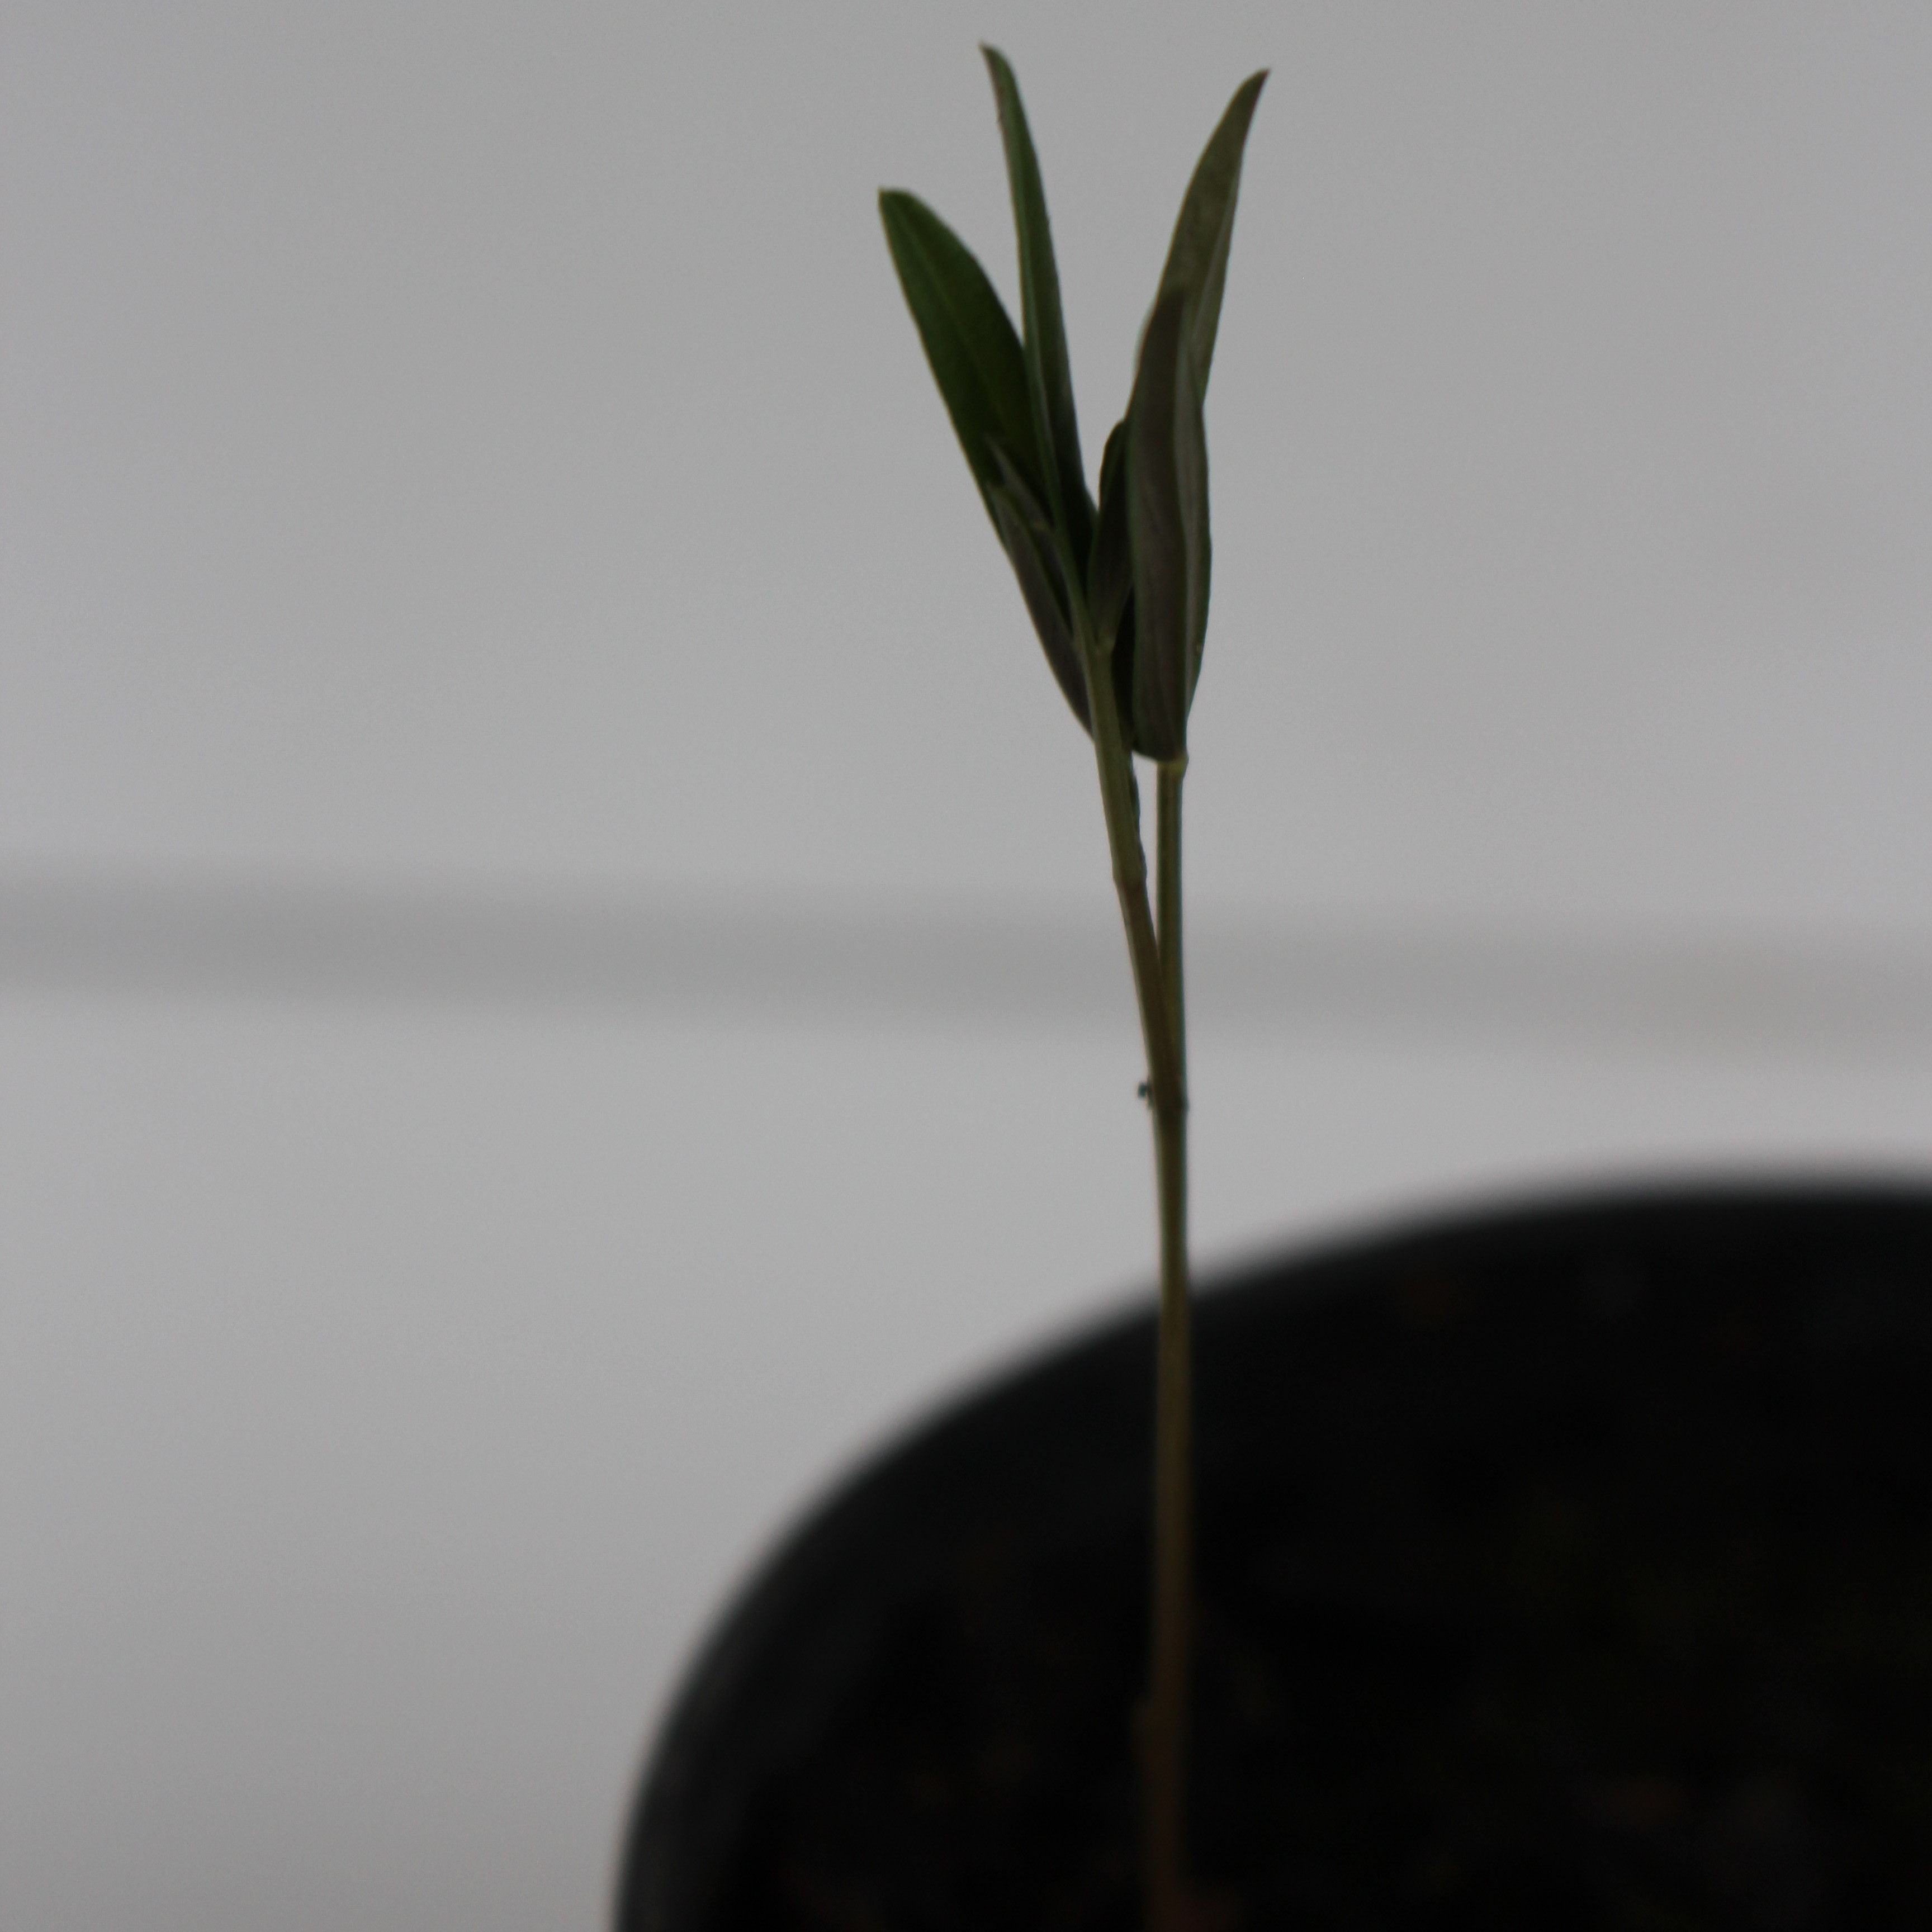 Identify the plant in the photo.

Vicia sativa
